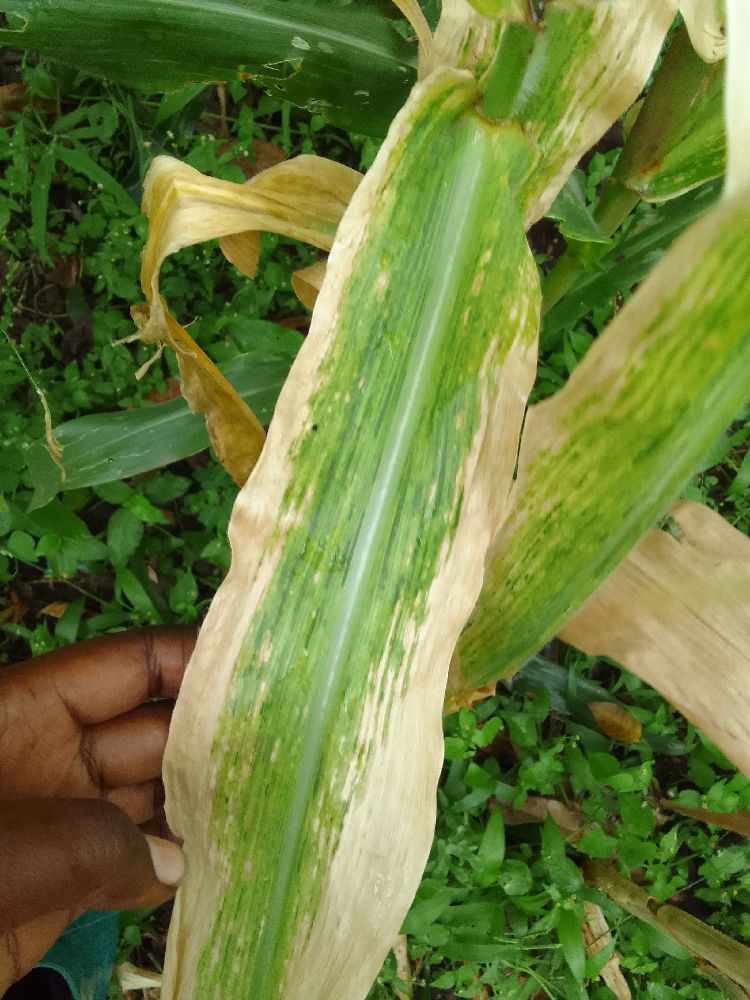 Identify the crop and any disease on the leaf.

maize, maize lethal necrosis
